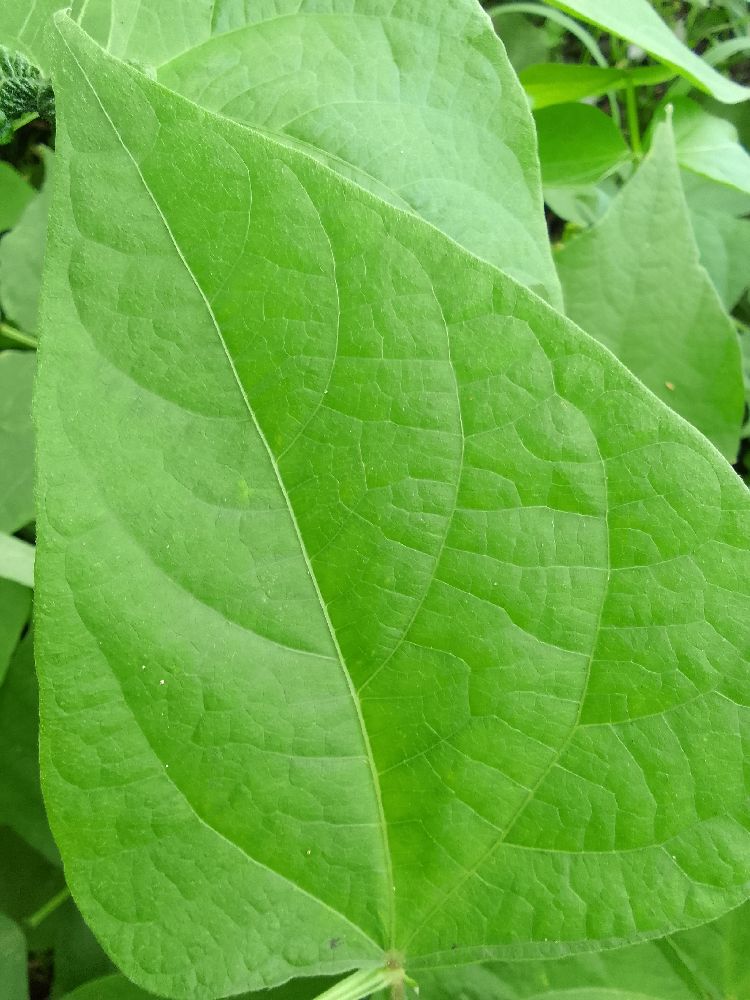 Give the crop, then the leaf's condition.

common bean, healthy
